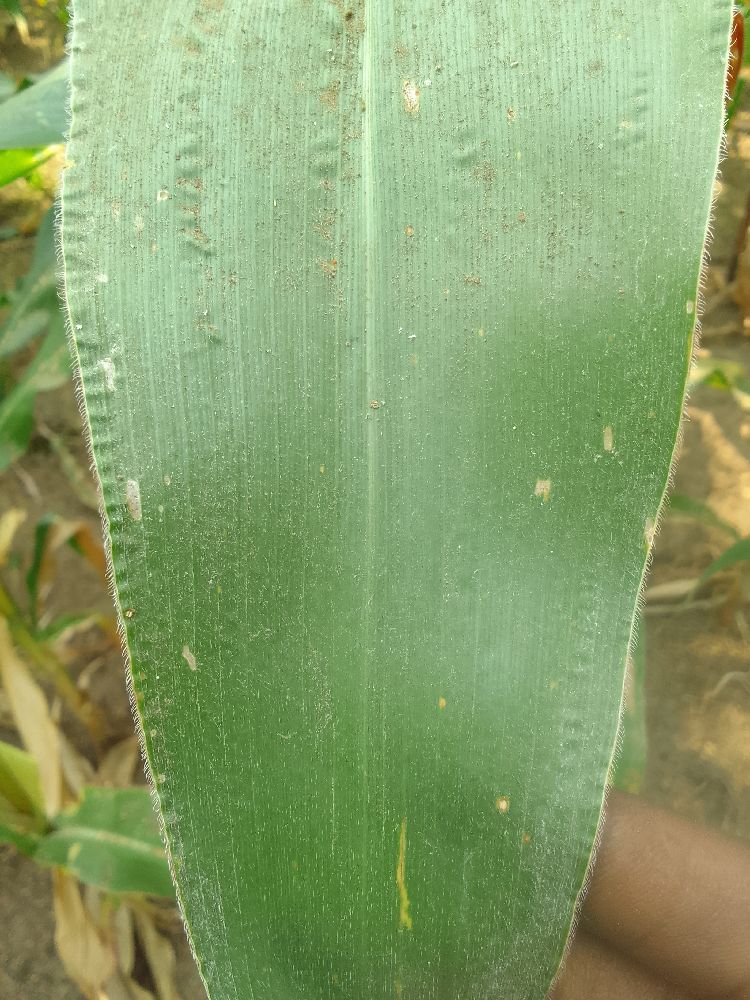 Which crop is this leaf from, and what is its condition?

maize, healthy
